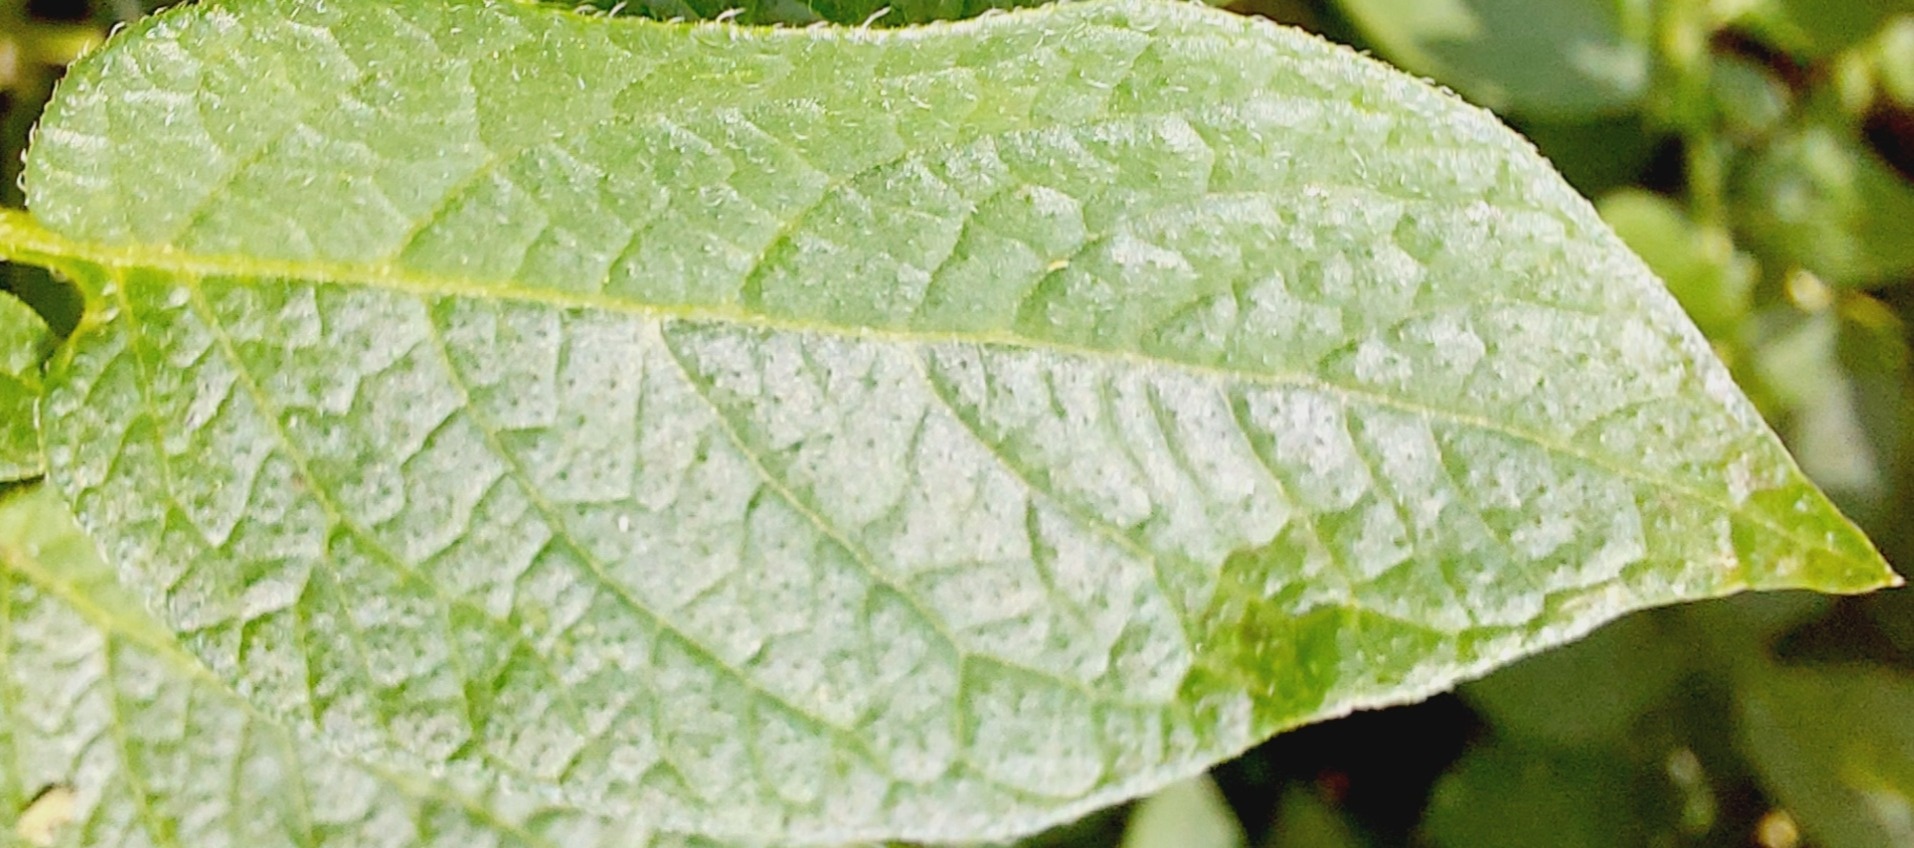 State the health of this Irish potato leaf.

healthy
